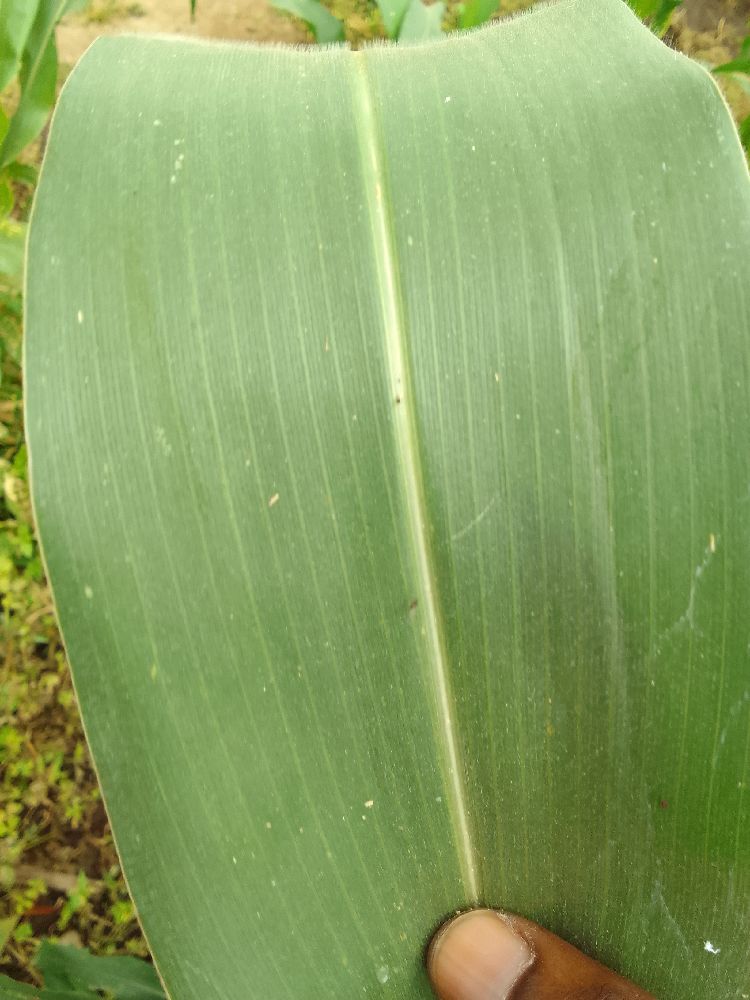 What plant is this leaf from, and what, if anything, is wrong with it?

maize, healthy
